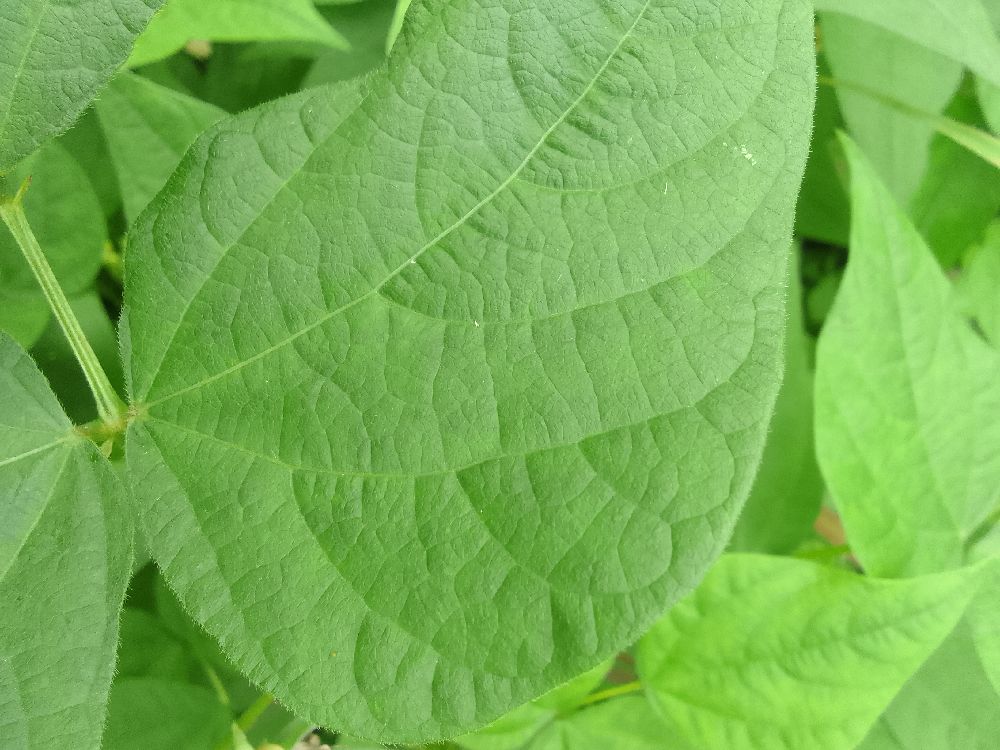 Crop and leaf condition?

common bean, healthy
